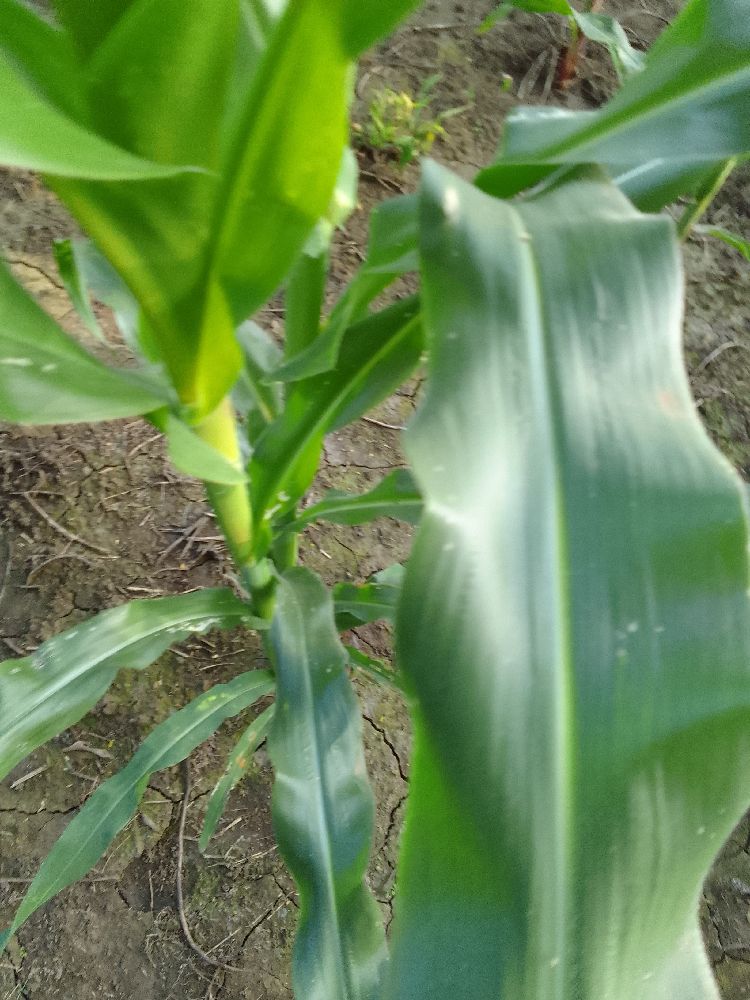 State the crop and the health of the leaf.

maize, healthy
